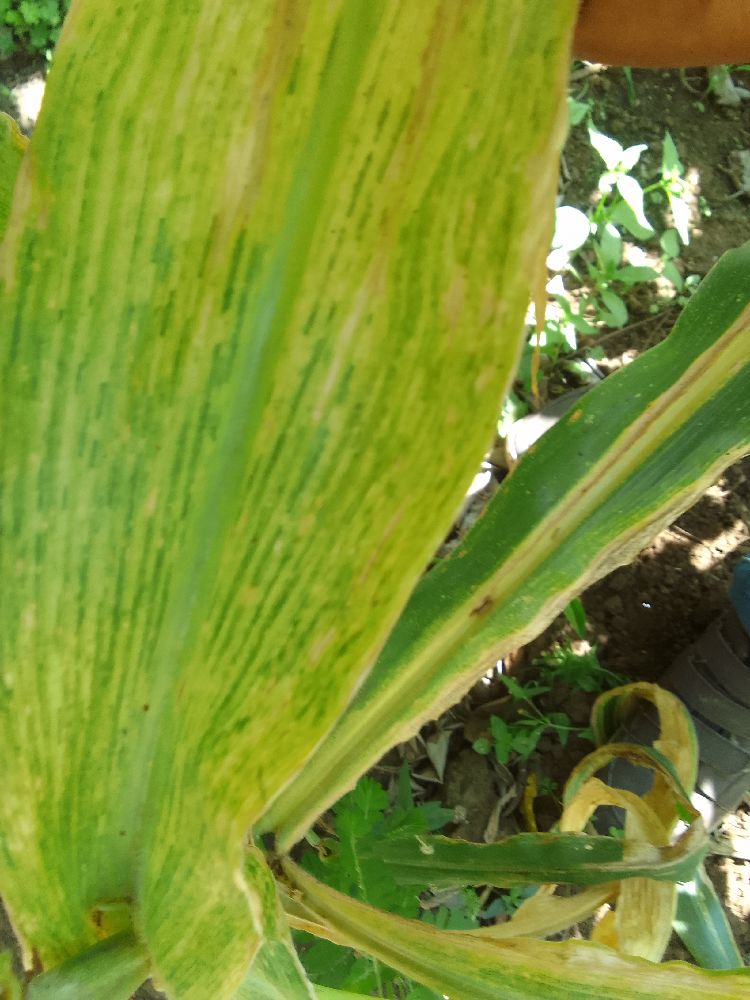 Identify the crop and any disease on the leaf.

maize, maize lethal necrosis
